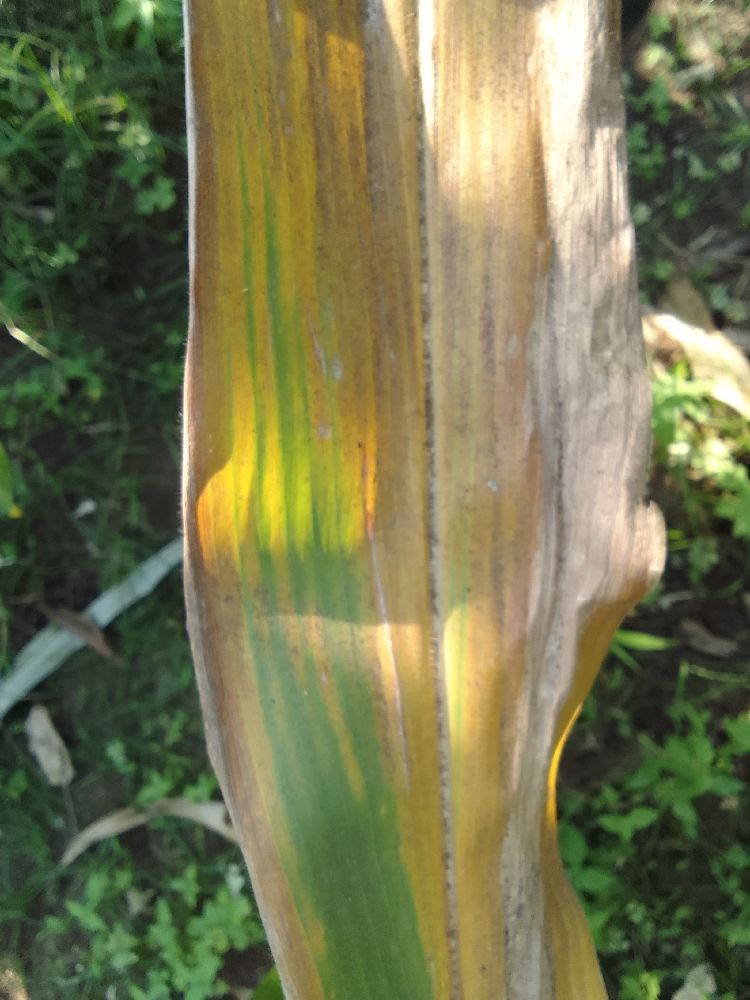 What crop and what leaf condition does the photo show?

maize, maize lethal necrosis
